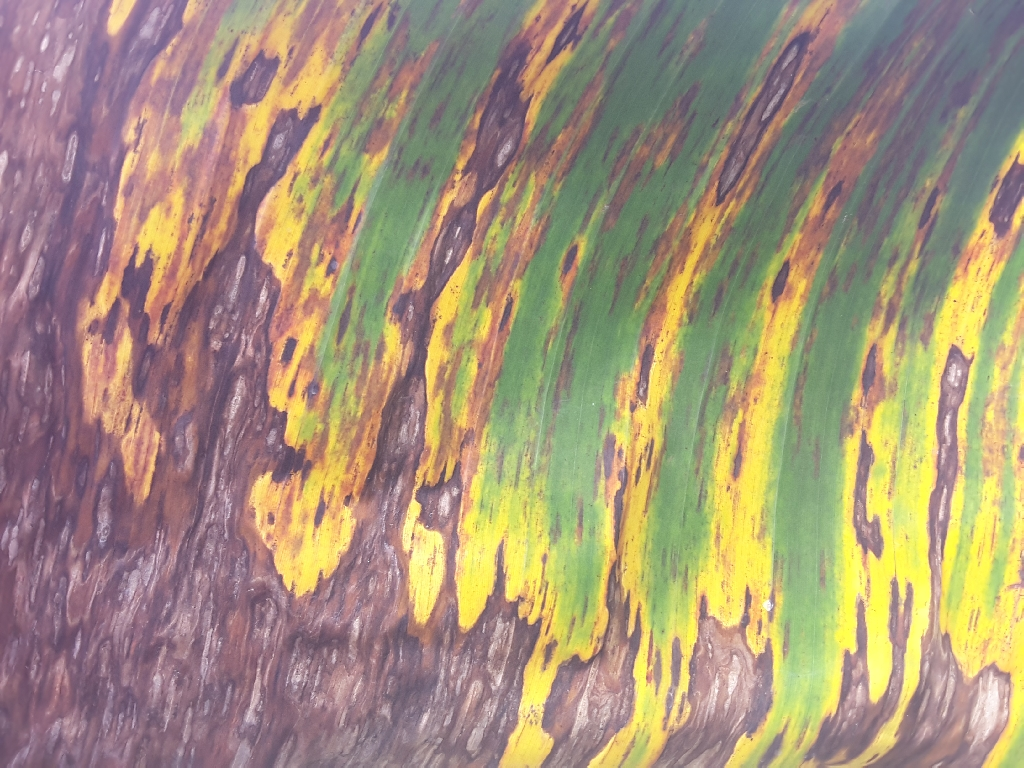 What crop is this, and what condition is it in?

banana, black sigatoka
